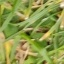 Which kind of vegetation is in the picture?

grass
